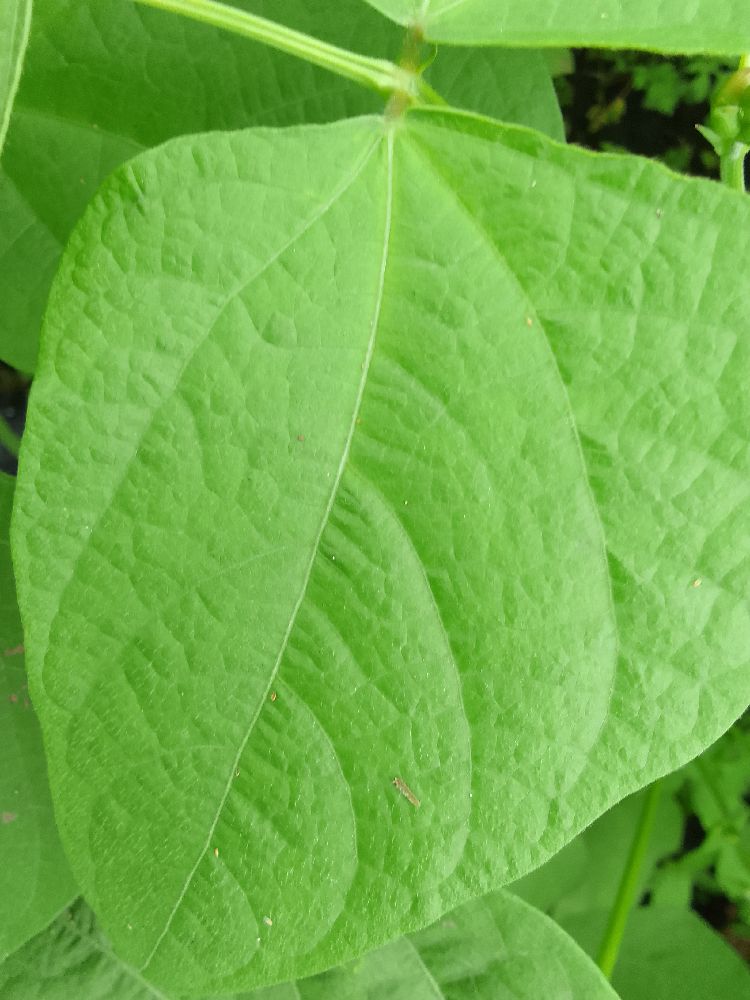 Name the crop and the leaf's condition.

common bean, healthy
